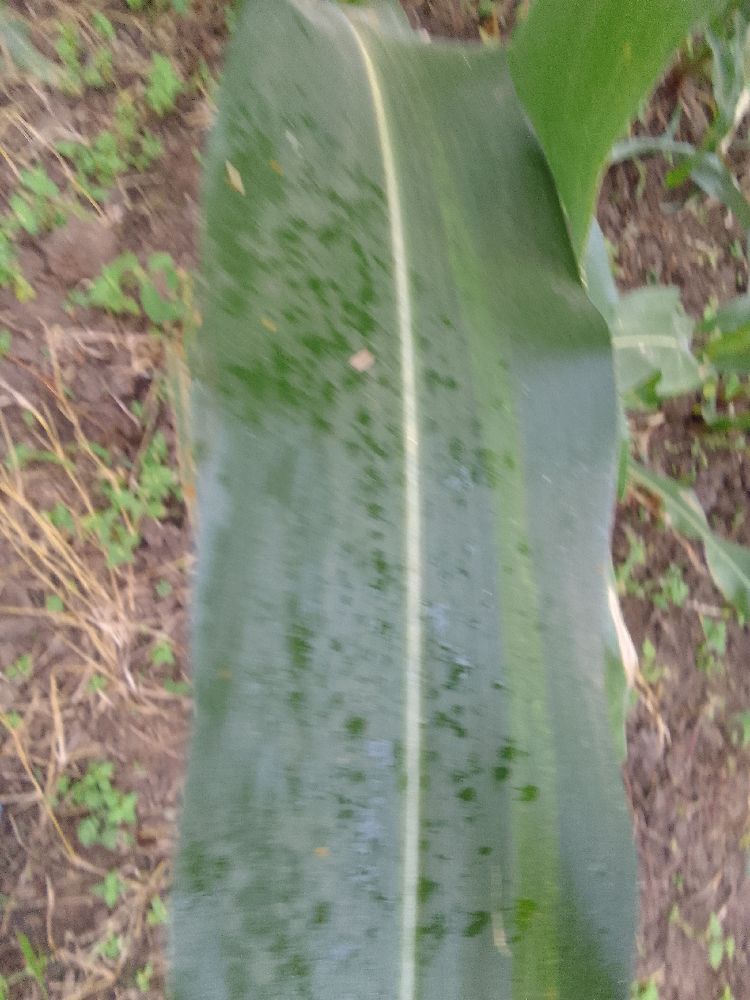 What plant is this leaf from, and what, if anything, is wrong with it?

maize, healthy
